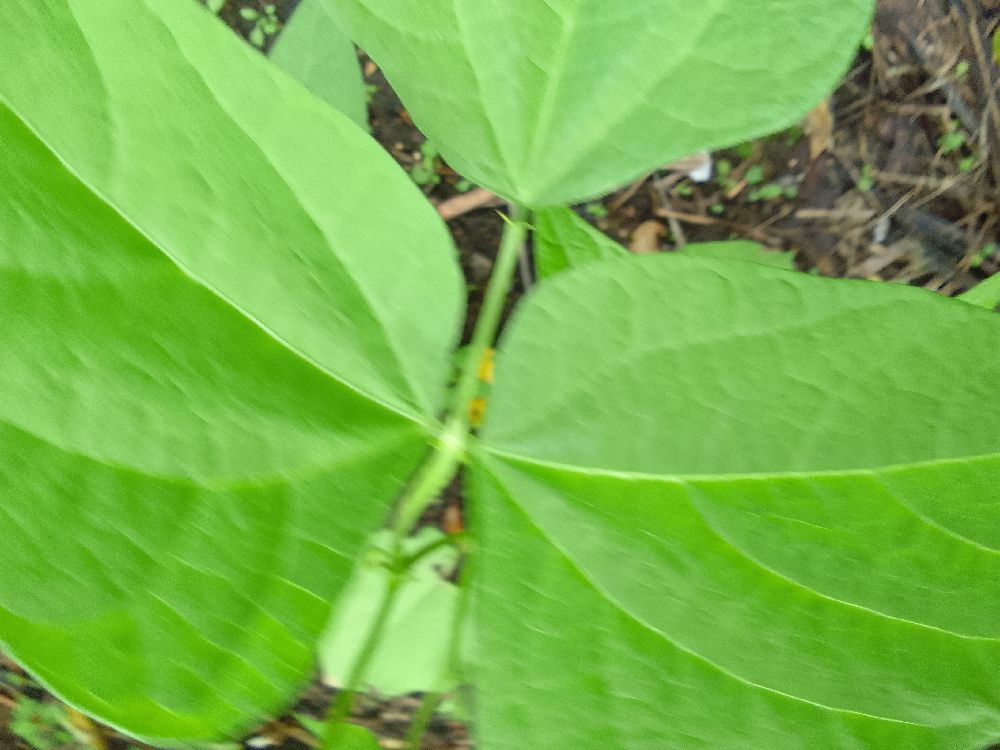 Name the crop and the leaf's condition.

common bean, healthy
